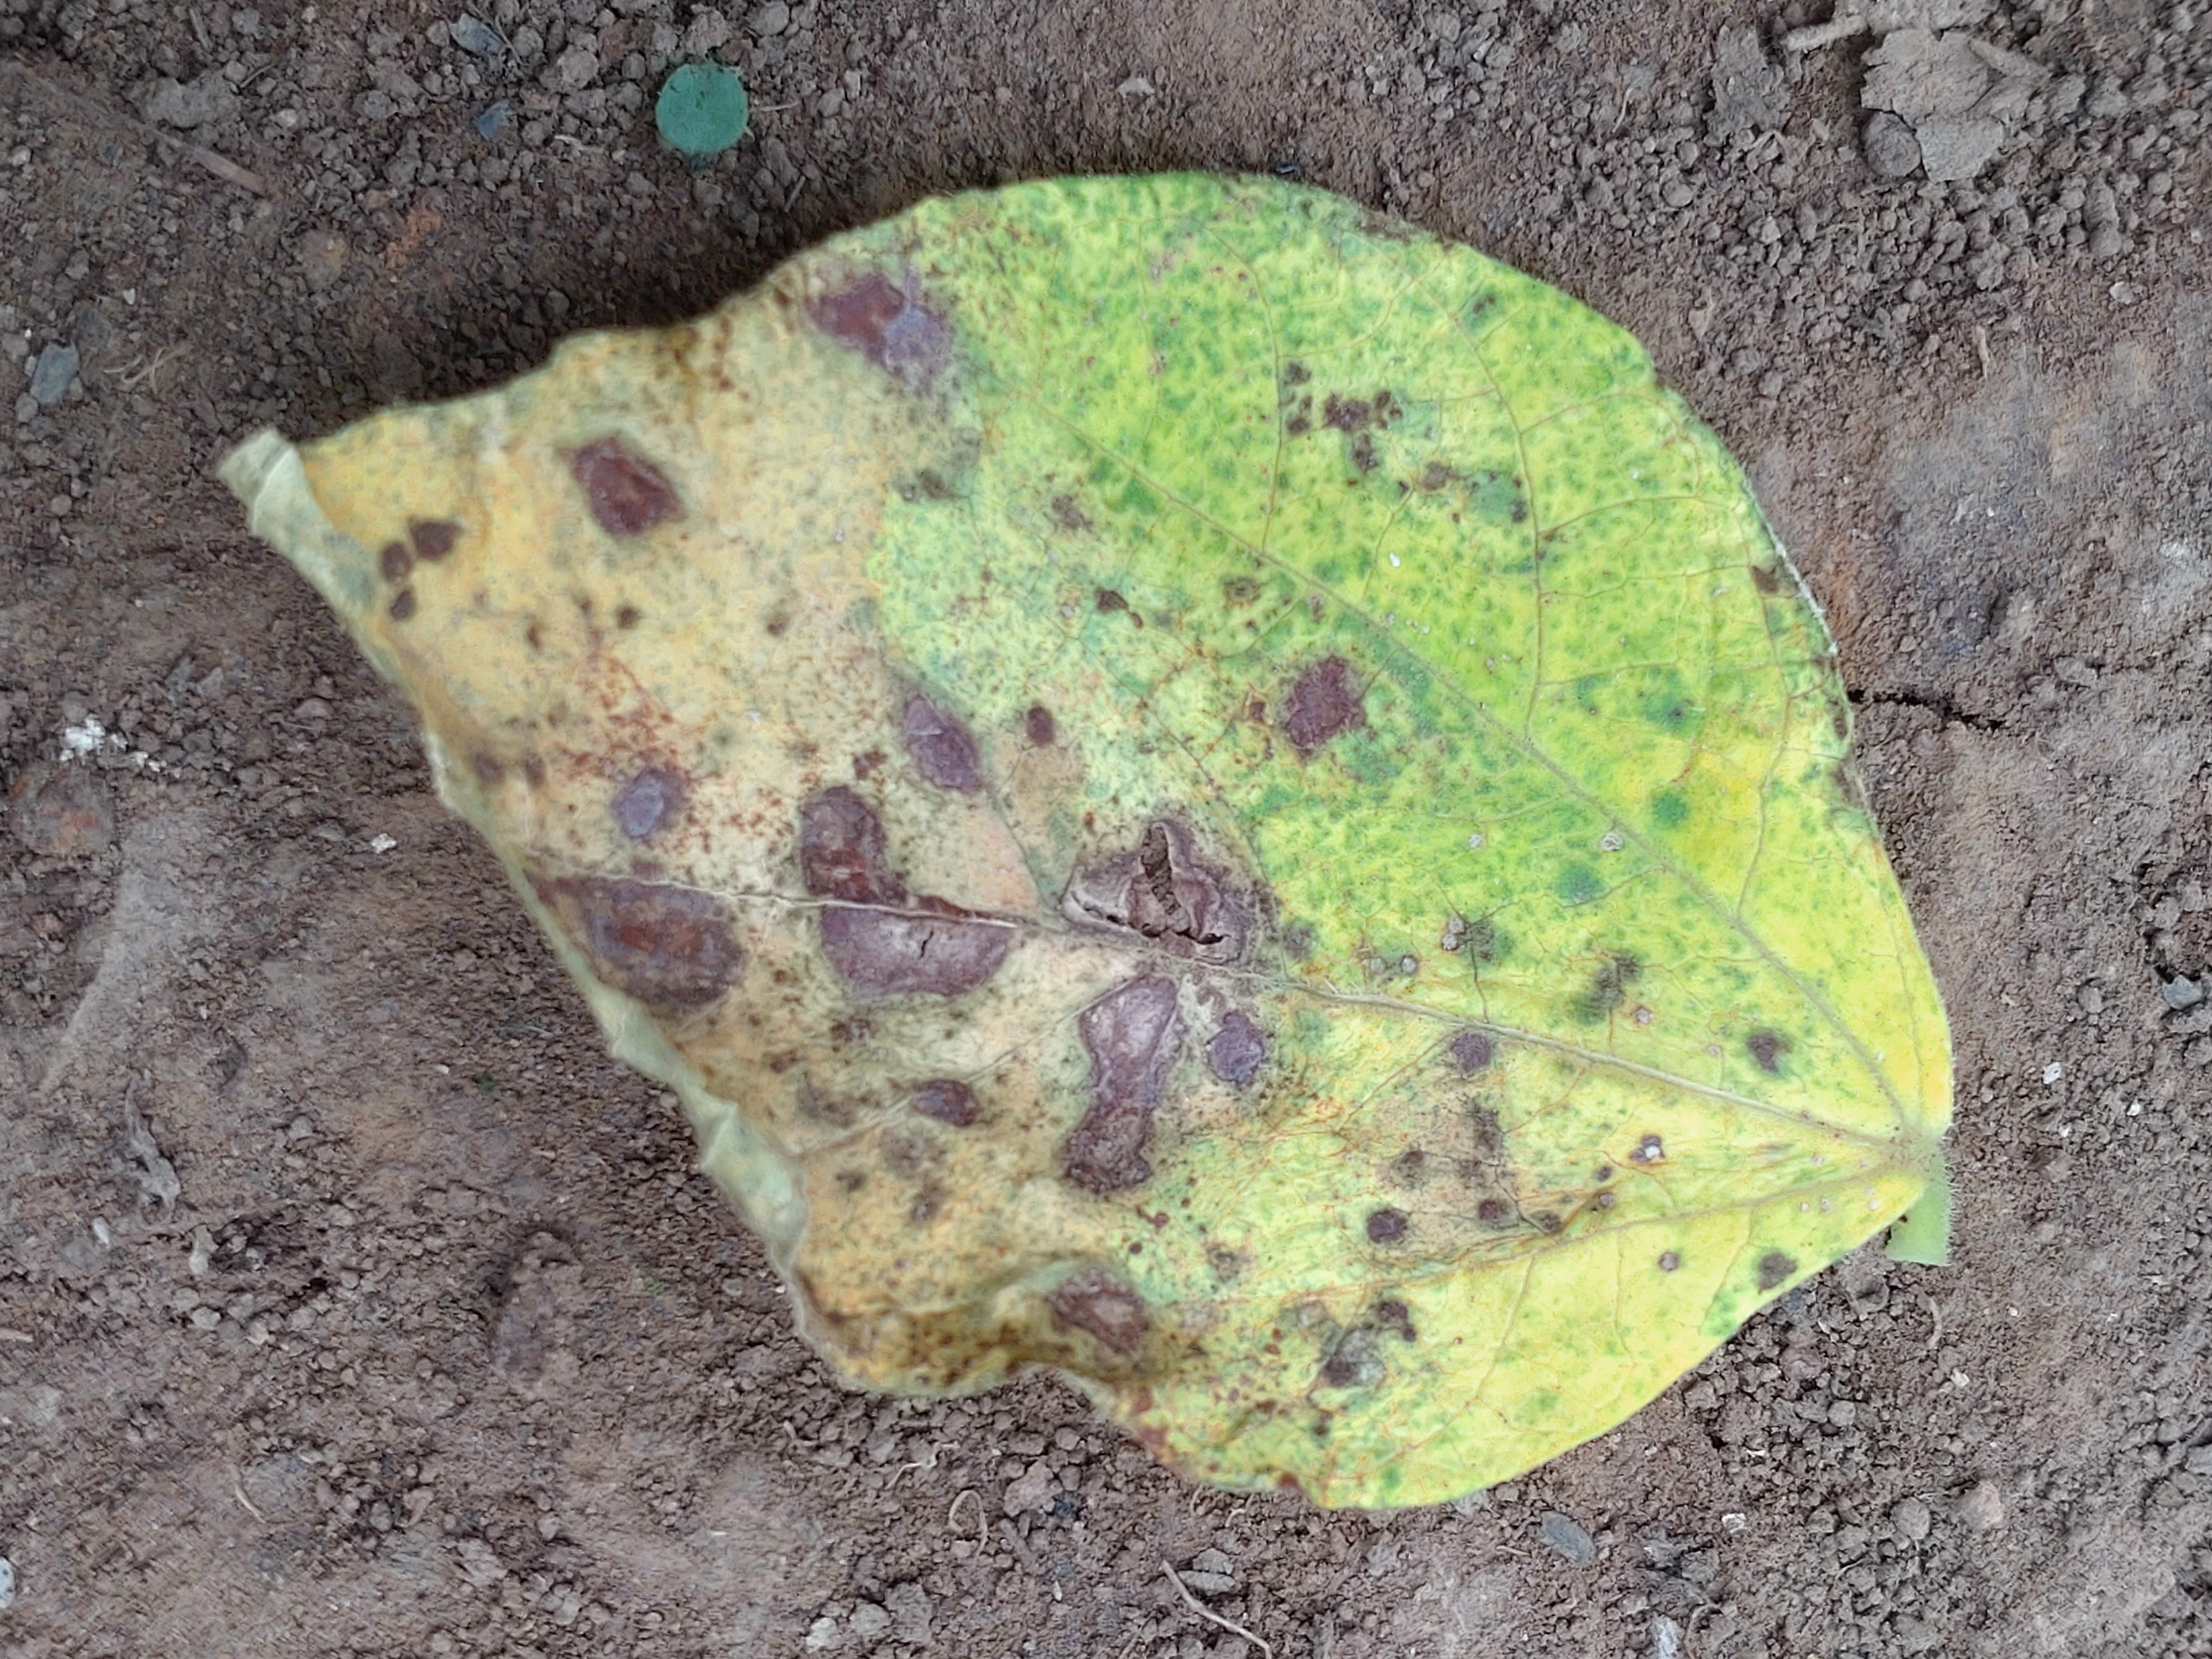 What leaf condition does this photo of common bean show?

anthracnose
